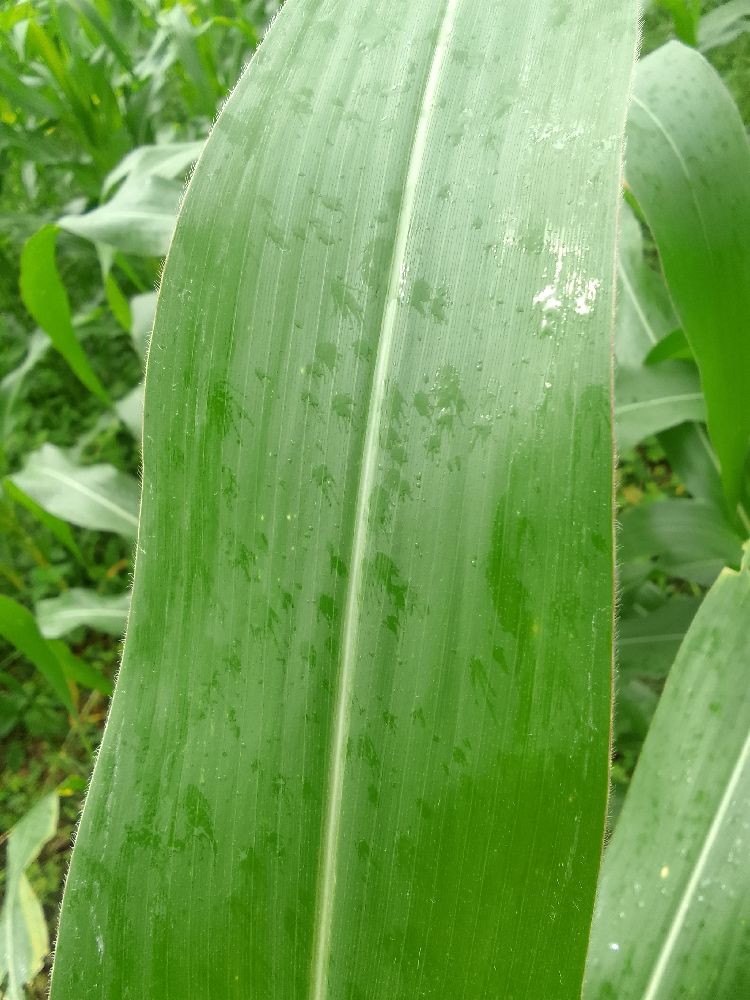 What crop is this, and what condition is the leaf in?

maize, healthy
